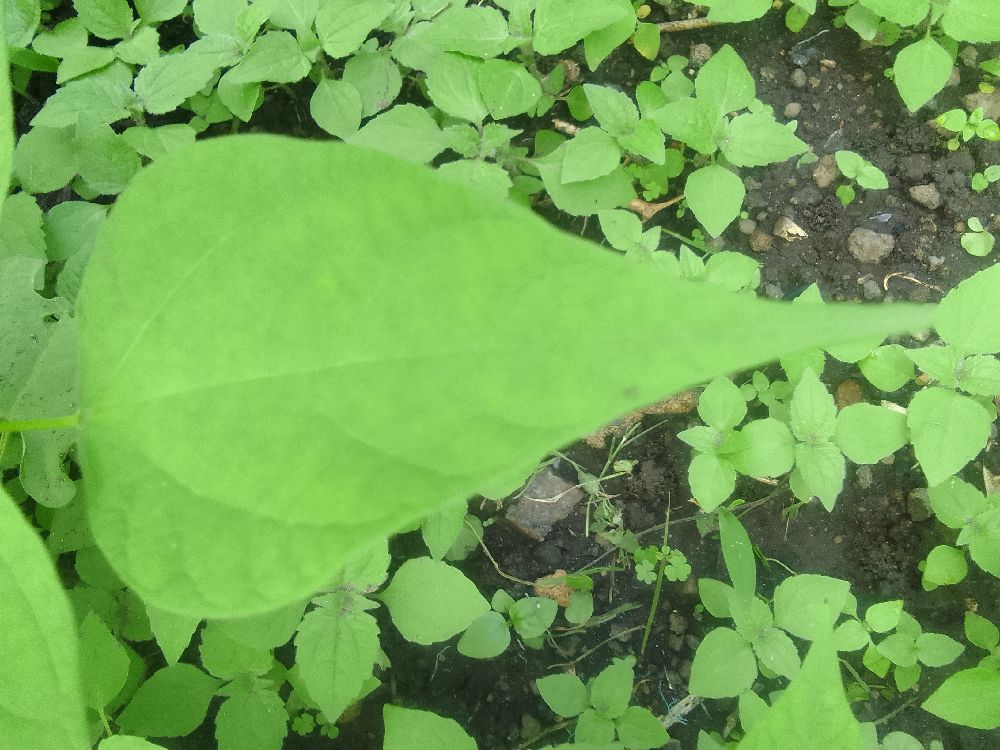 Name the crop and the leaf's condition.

common bean, healthy
